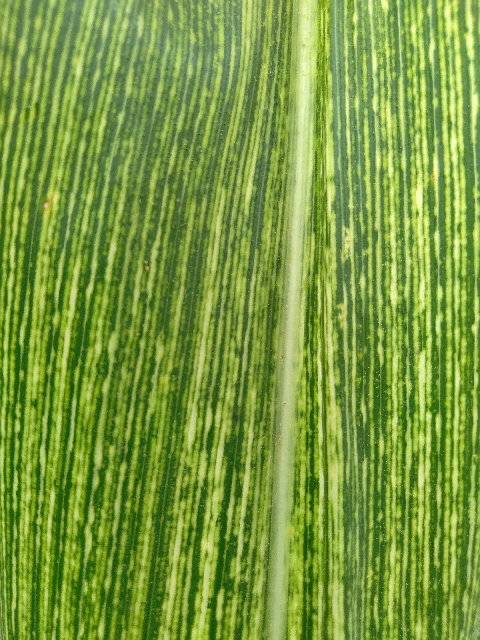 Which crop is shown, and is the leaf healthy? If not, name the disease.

maize, maize streak virus
